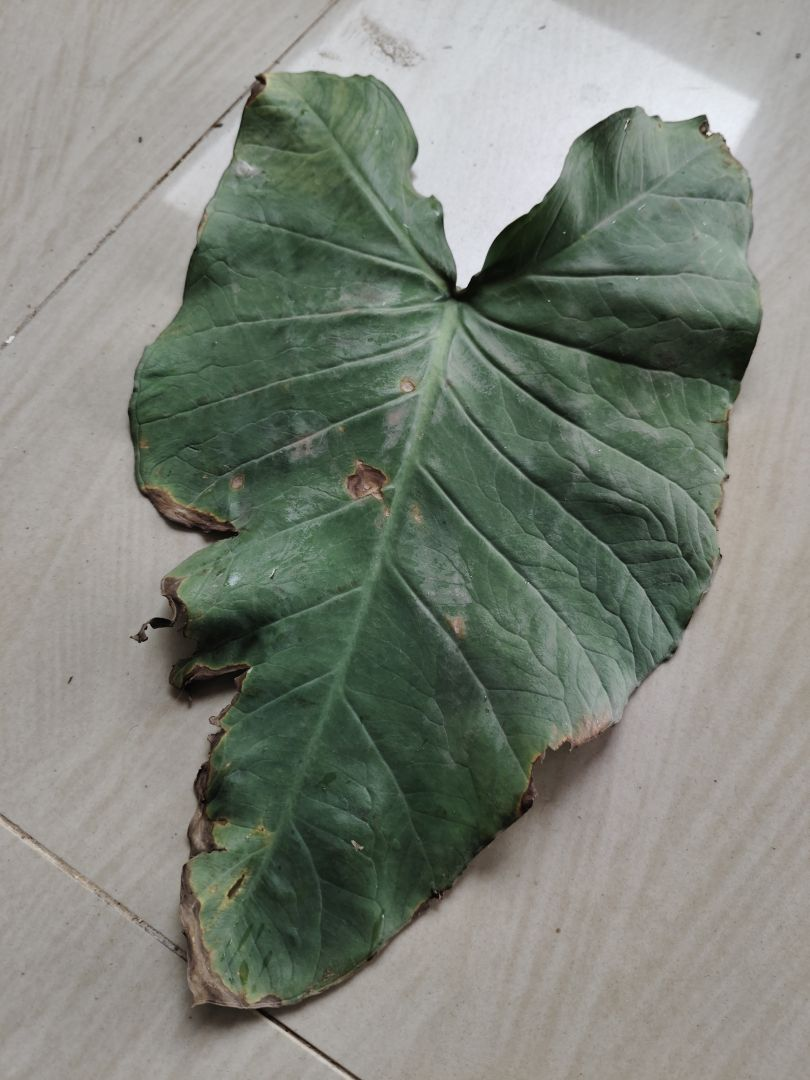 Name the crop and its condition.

taro, leaf blight
